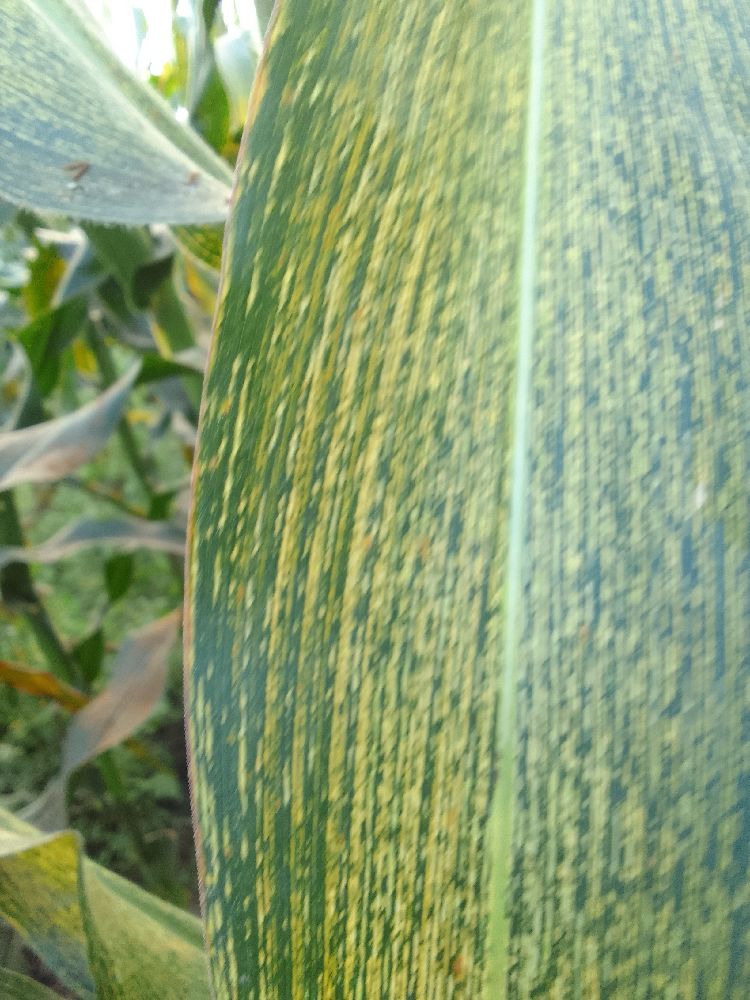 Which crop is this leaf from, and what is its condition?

maize, maize streak virus
